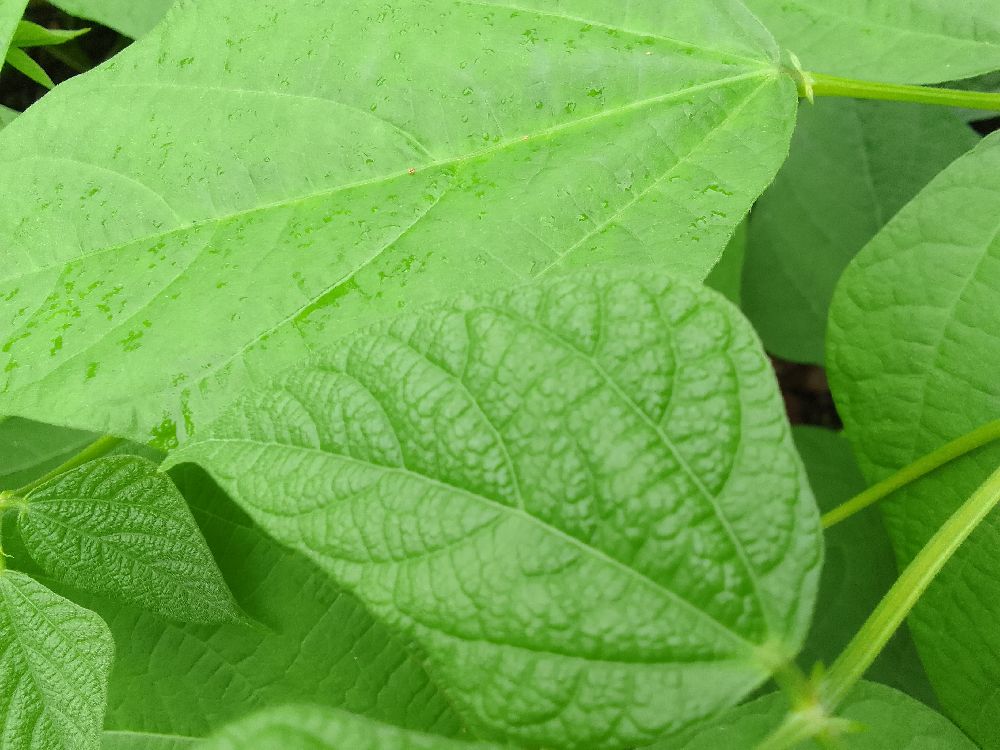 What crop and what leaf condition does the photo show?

common bean, healthy
